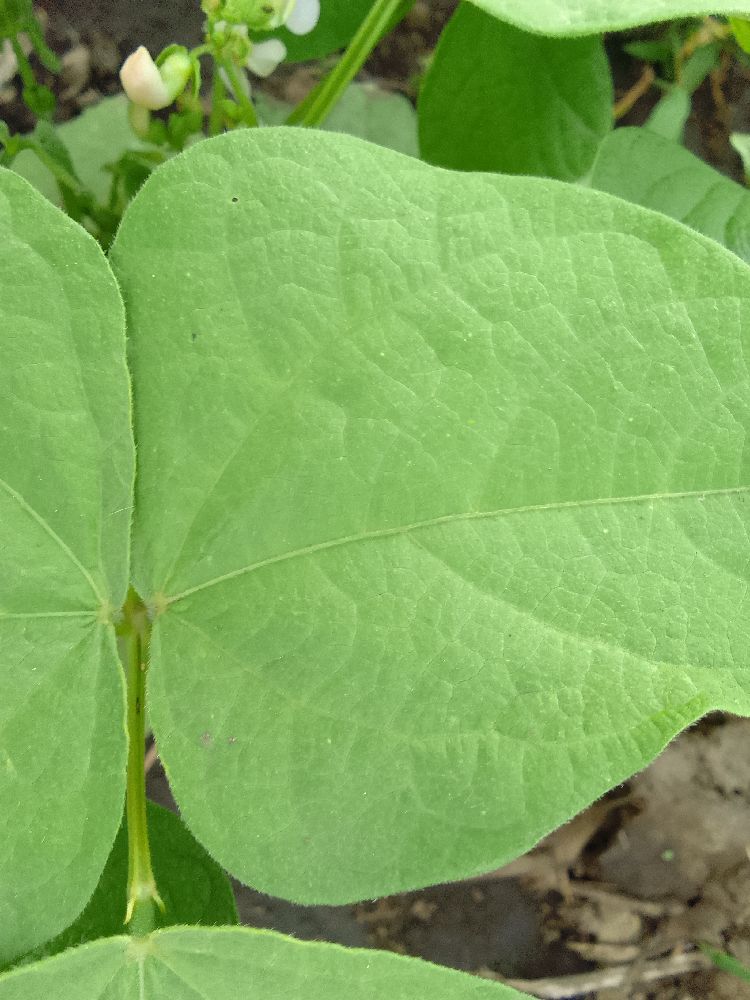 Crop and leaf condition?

common bean, healthy
